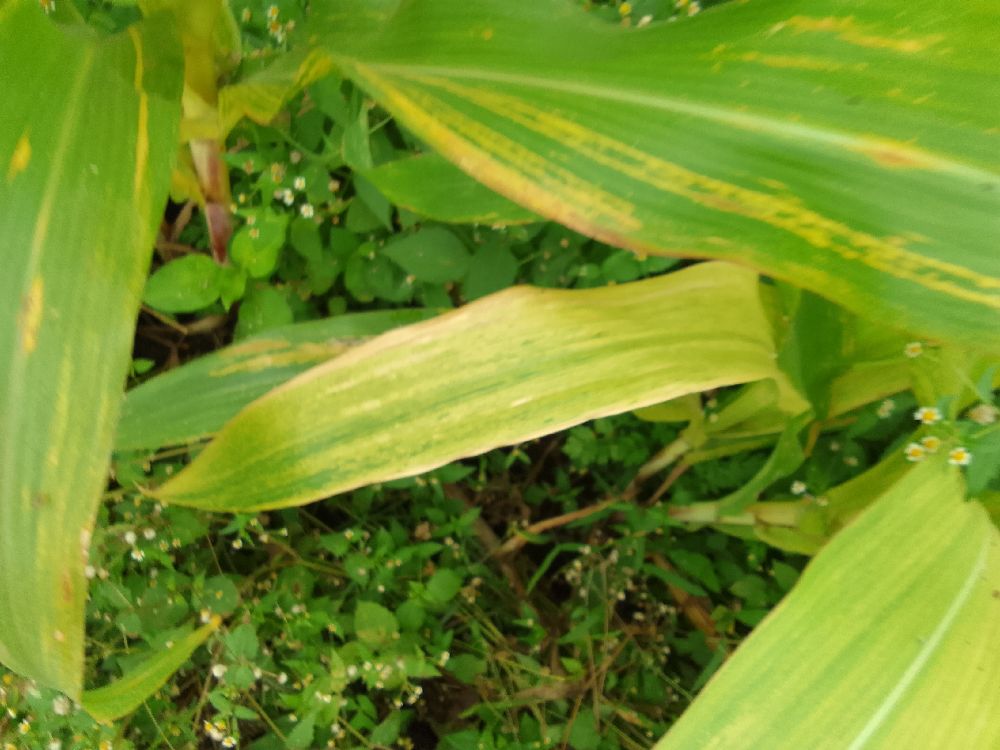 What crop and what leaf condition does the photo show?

maize, maize lethal necrosis
